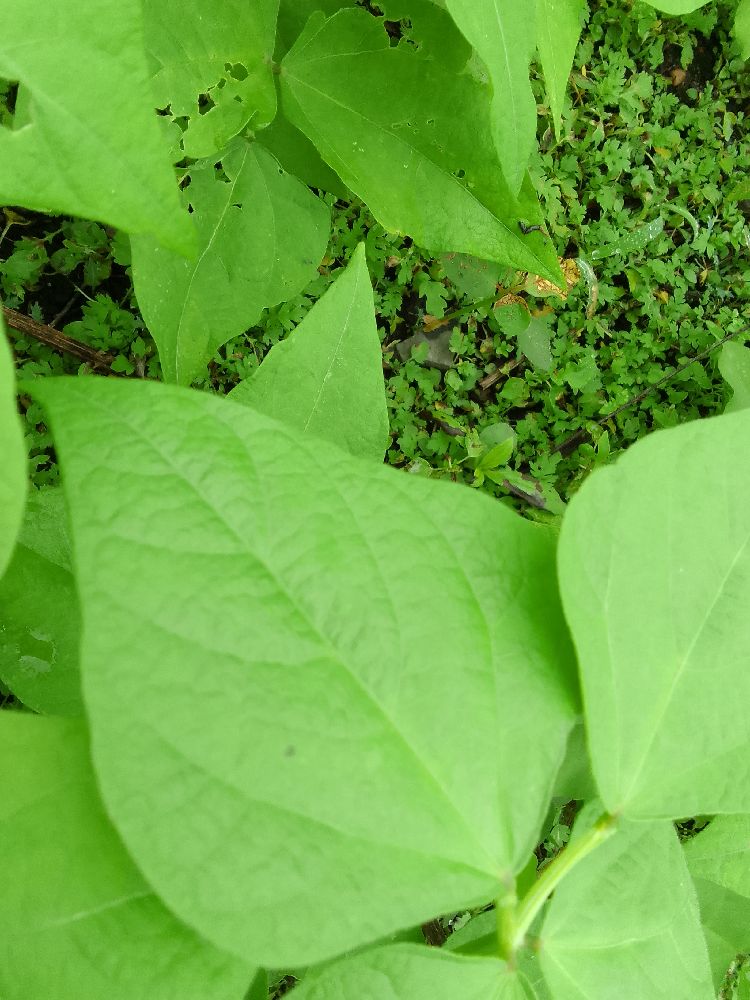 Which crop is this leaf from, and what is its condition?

common bean, healthy
